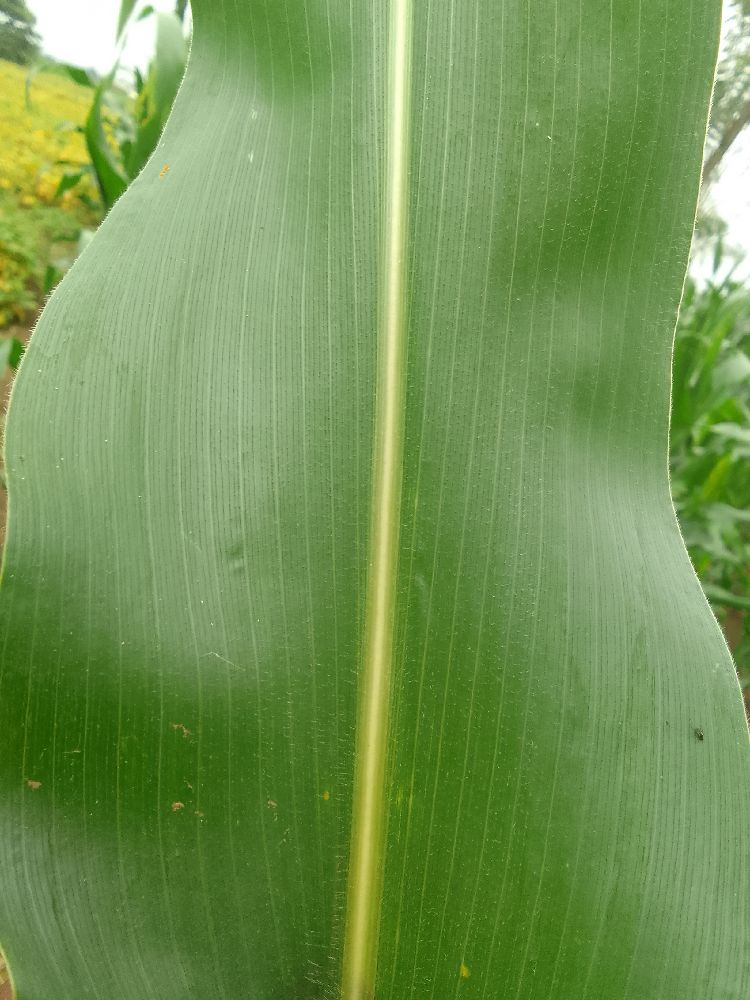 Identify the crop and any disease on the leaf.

maize, healthy
